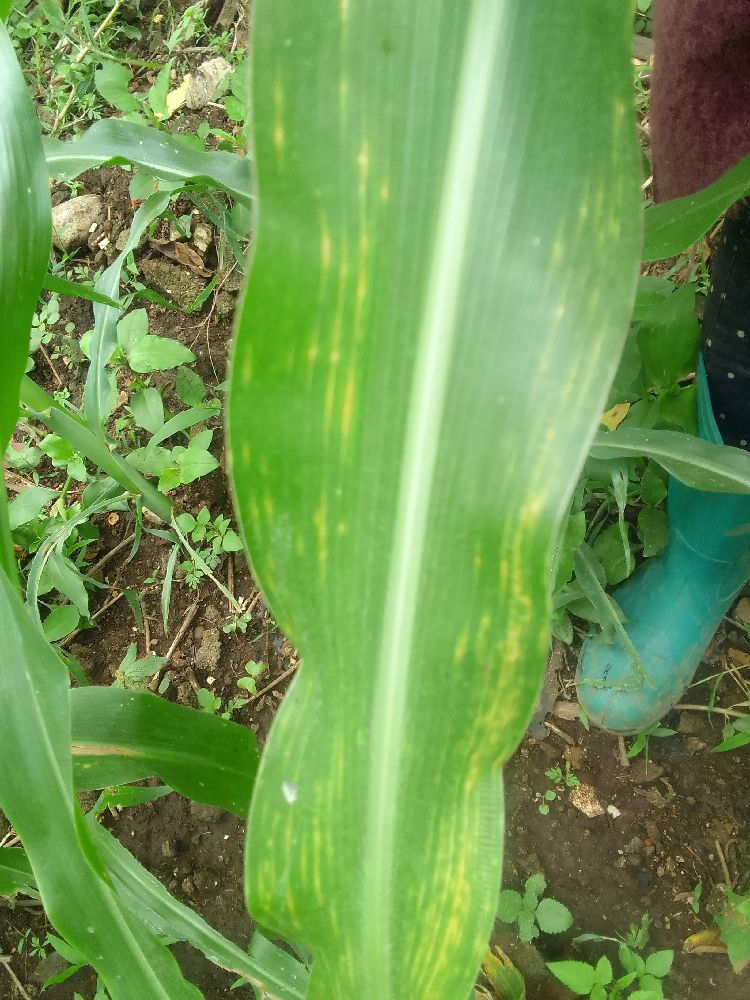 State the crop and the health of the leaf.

maize, maize lethal necrosis
